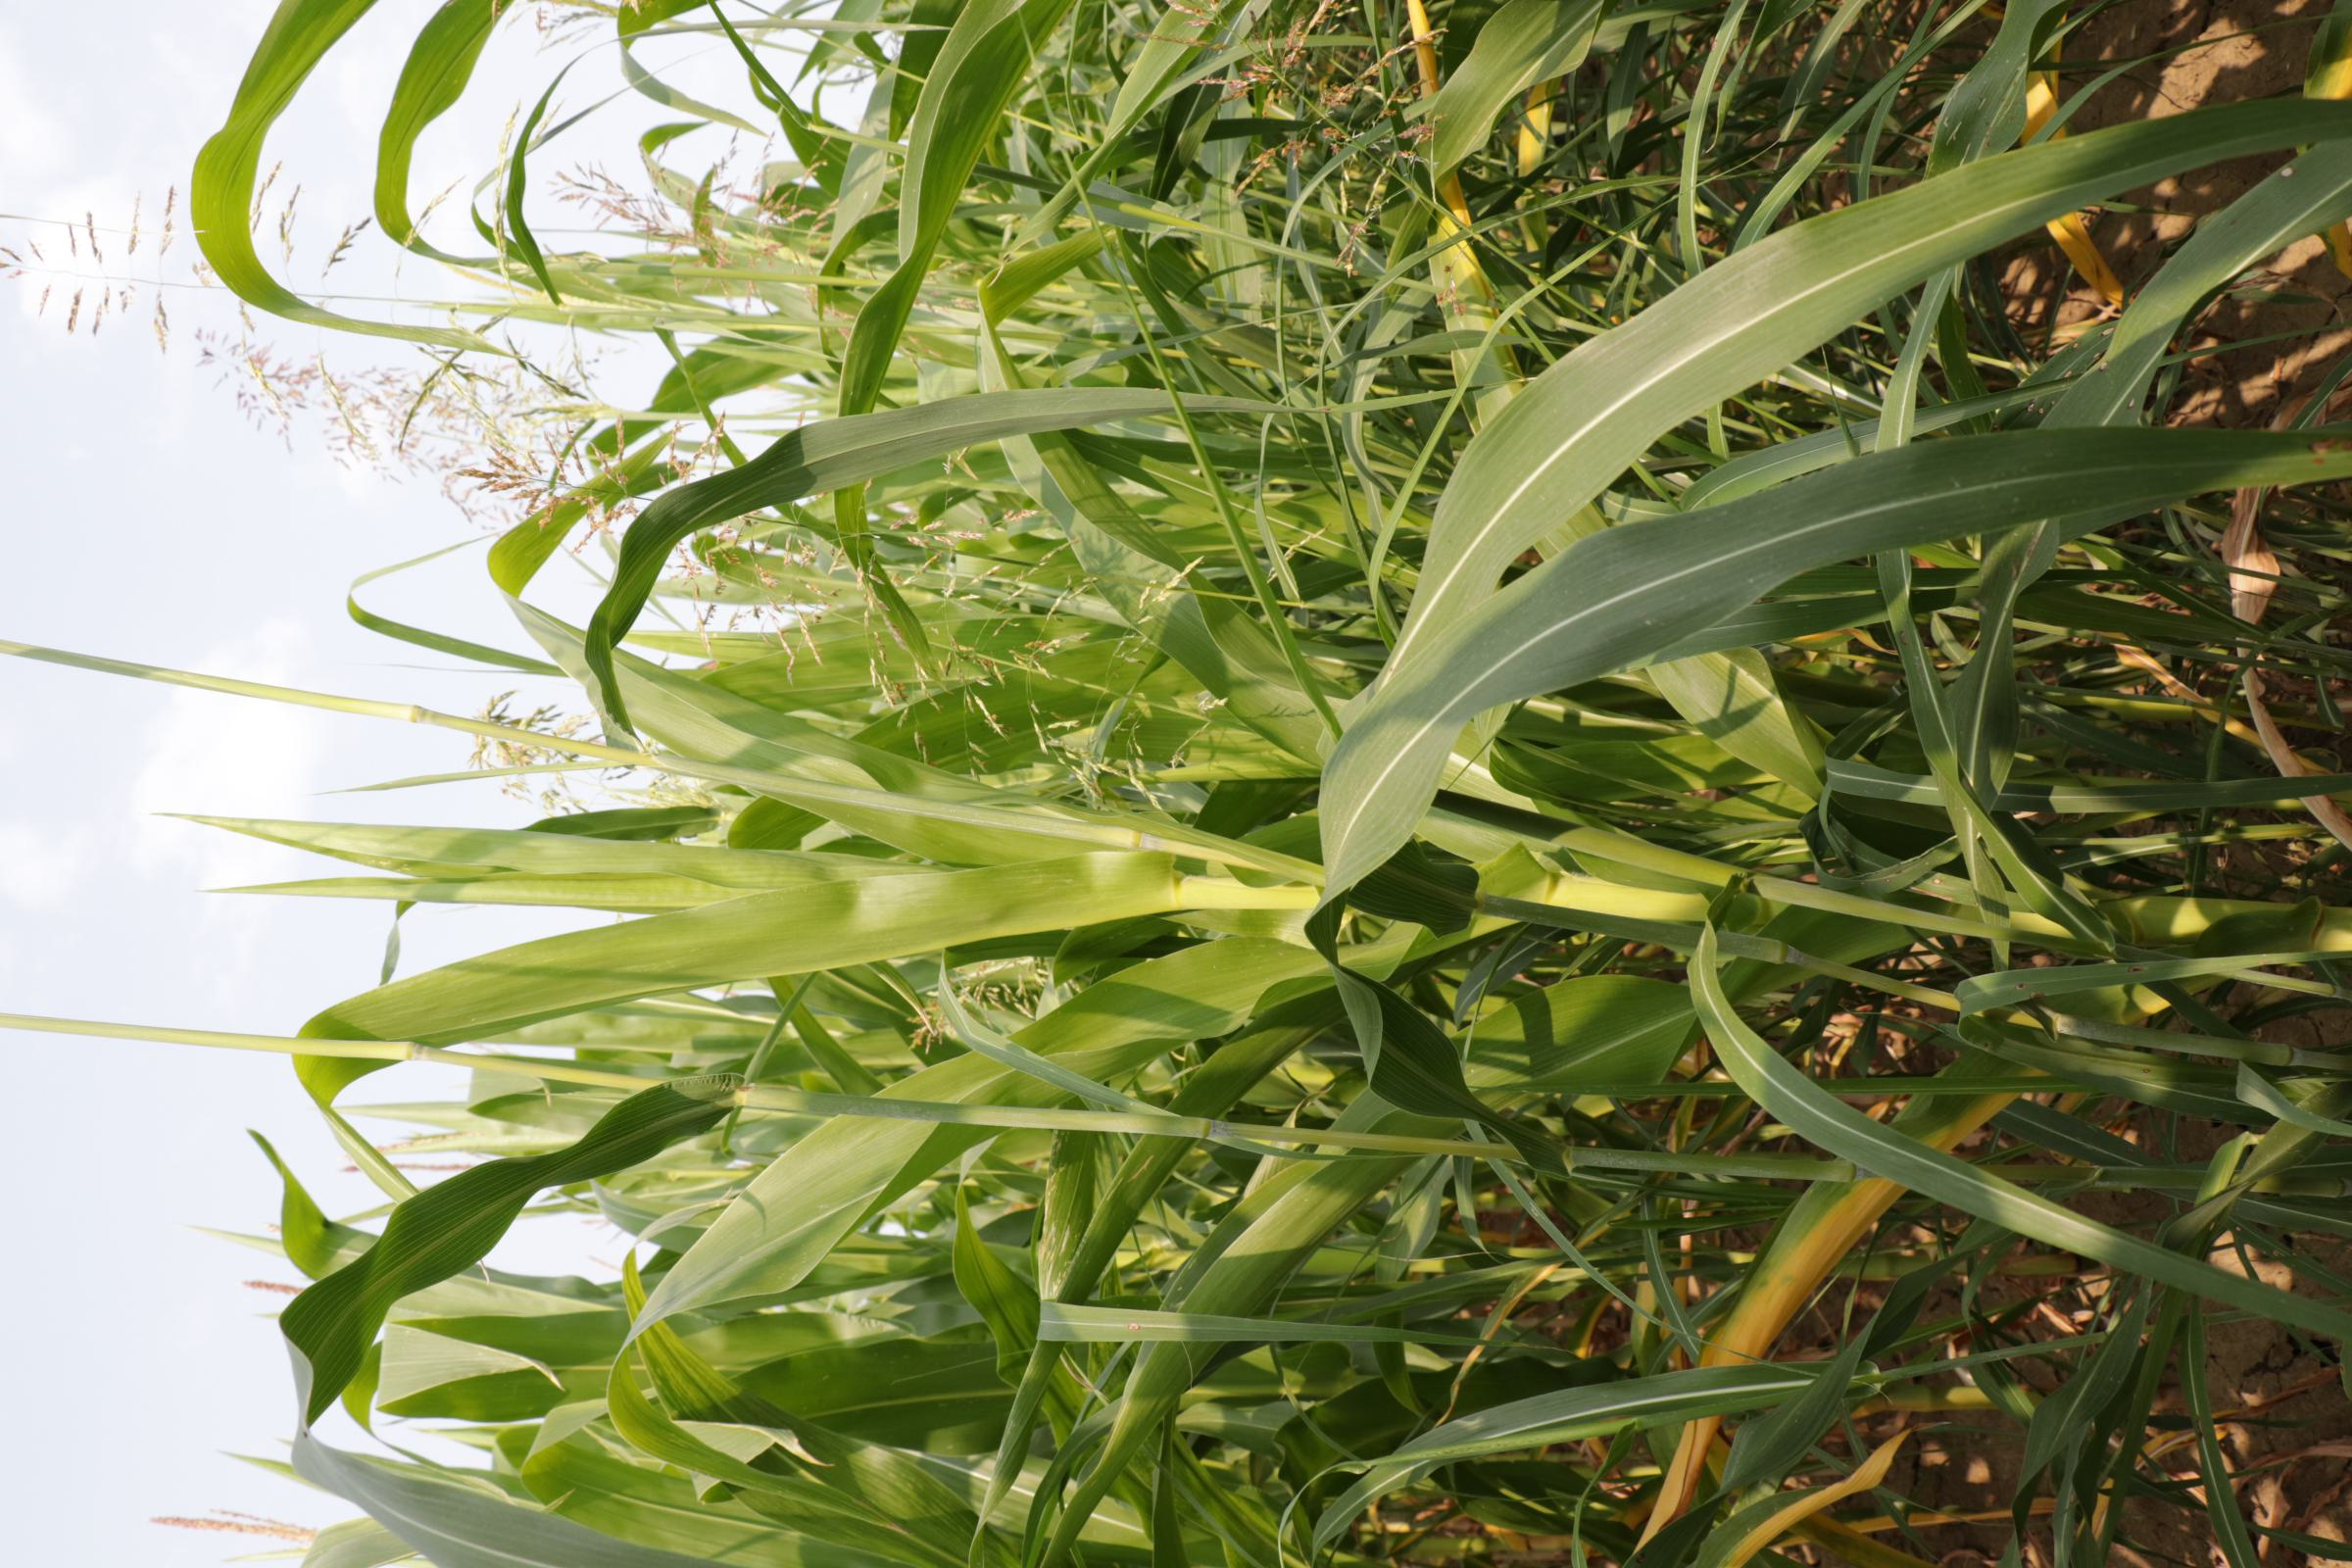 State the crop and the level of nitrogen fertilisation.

maize, full nitrogen fertilisation
